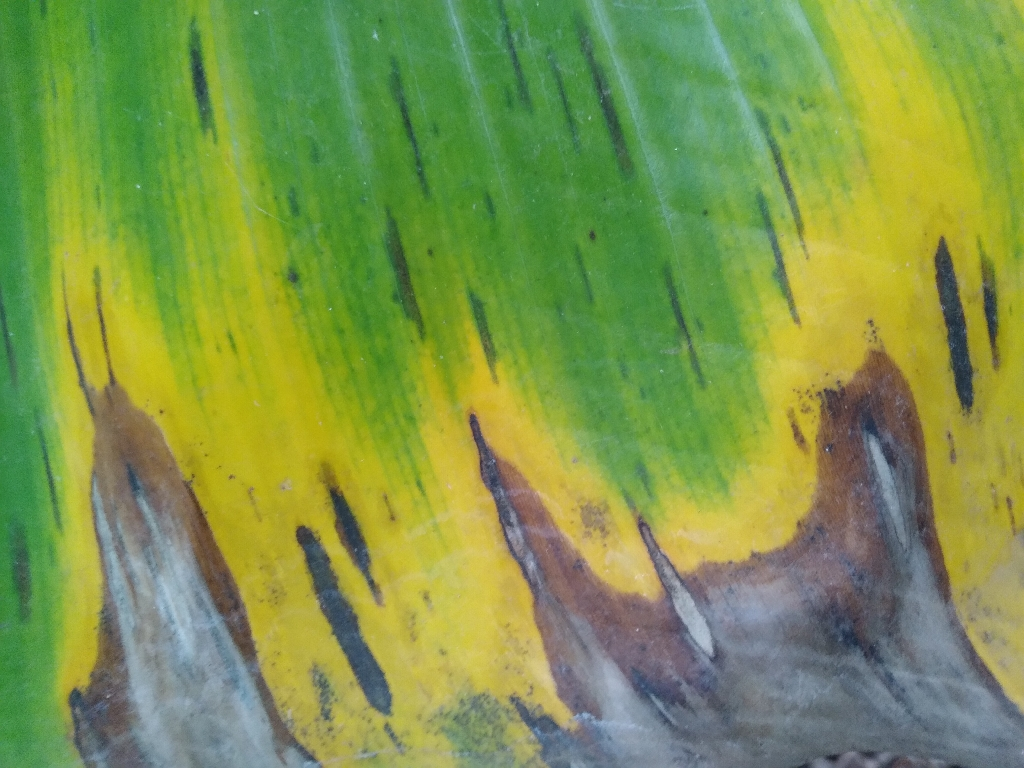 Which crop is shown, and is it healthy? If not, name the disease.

banana, black sigatoka
